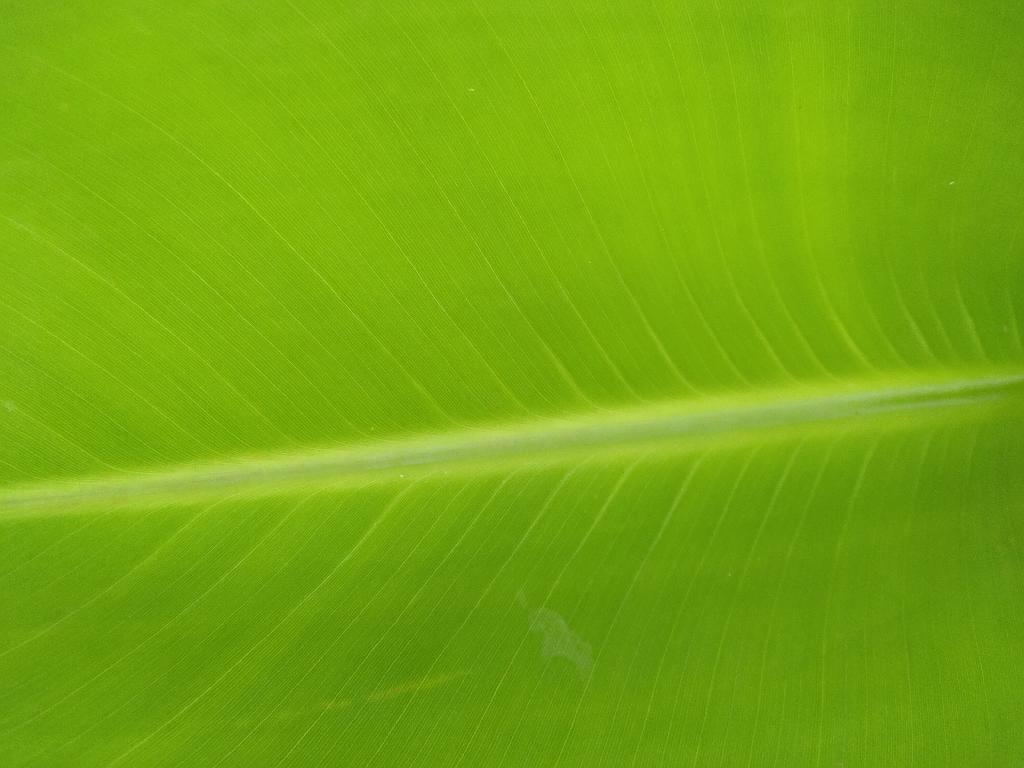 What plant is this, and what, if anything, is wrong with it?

banana, healthy
